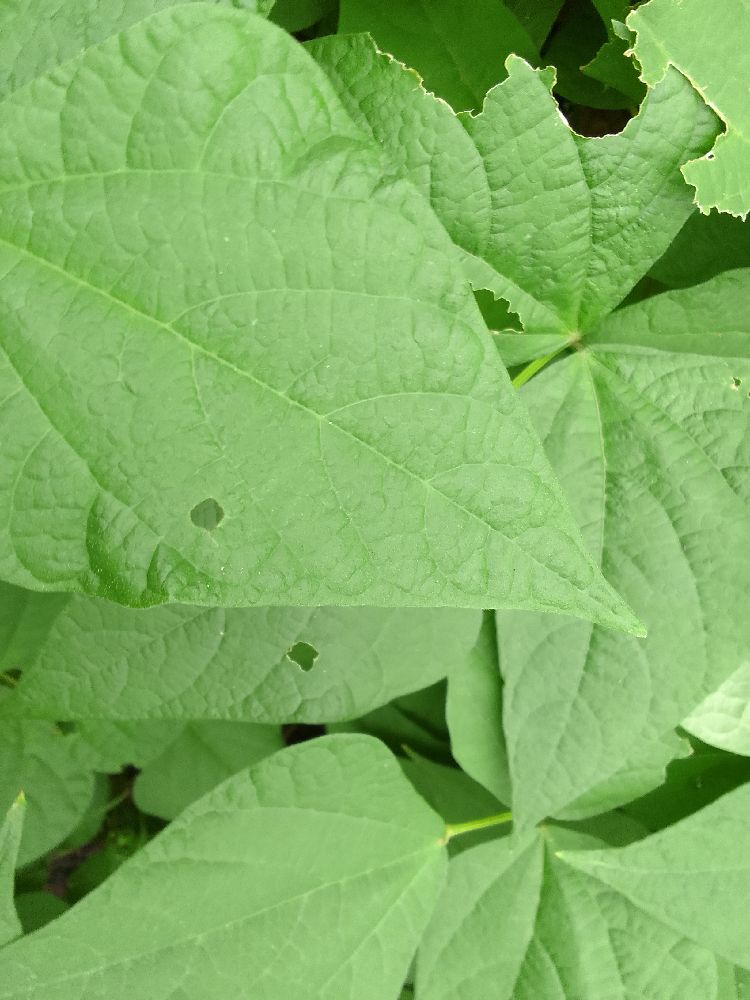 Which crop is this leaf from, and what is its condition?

common bean, healthy
